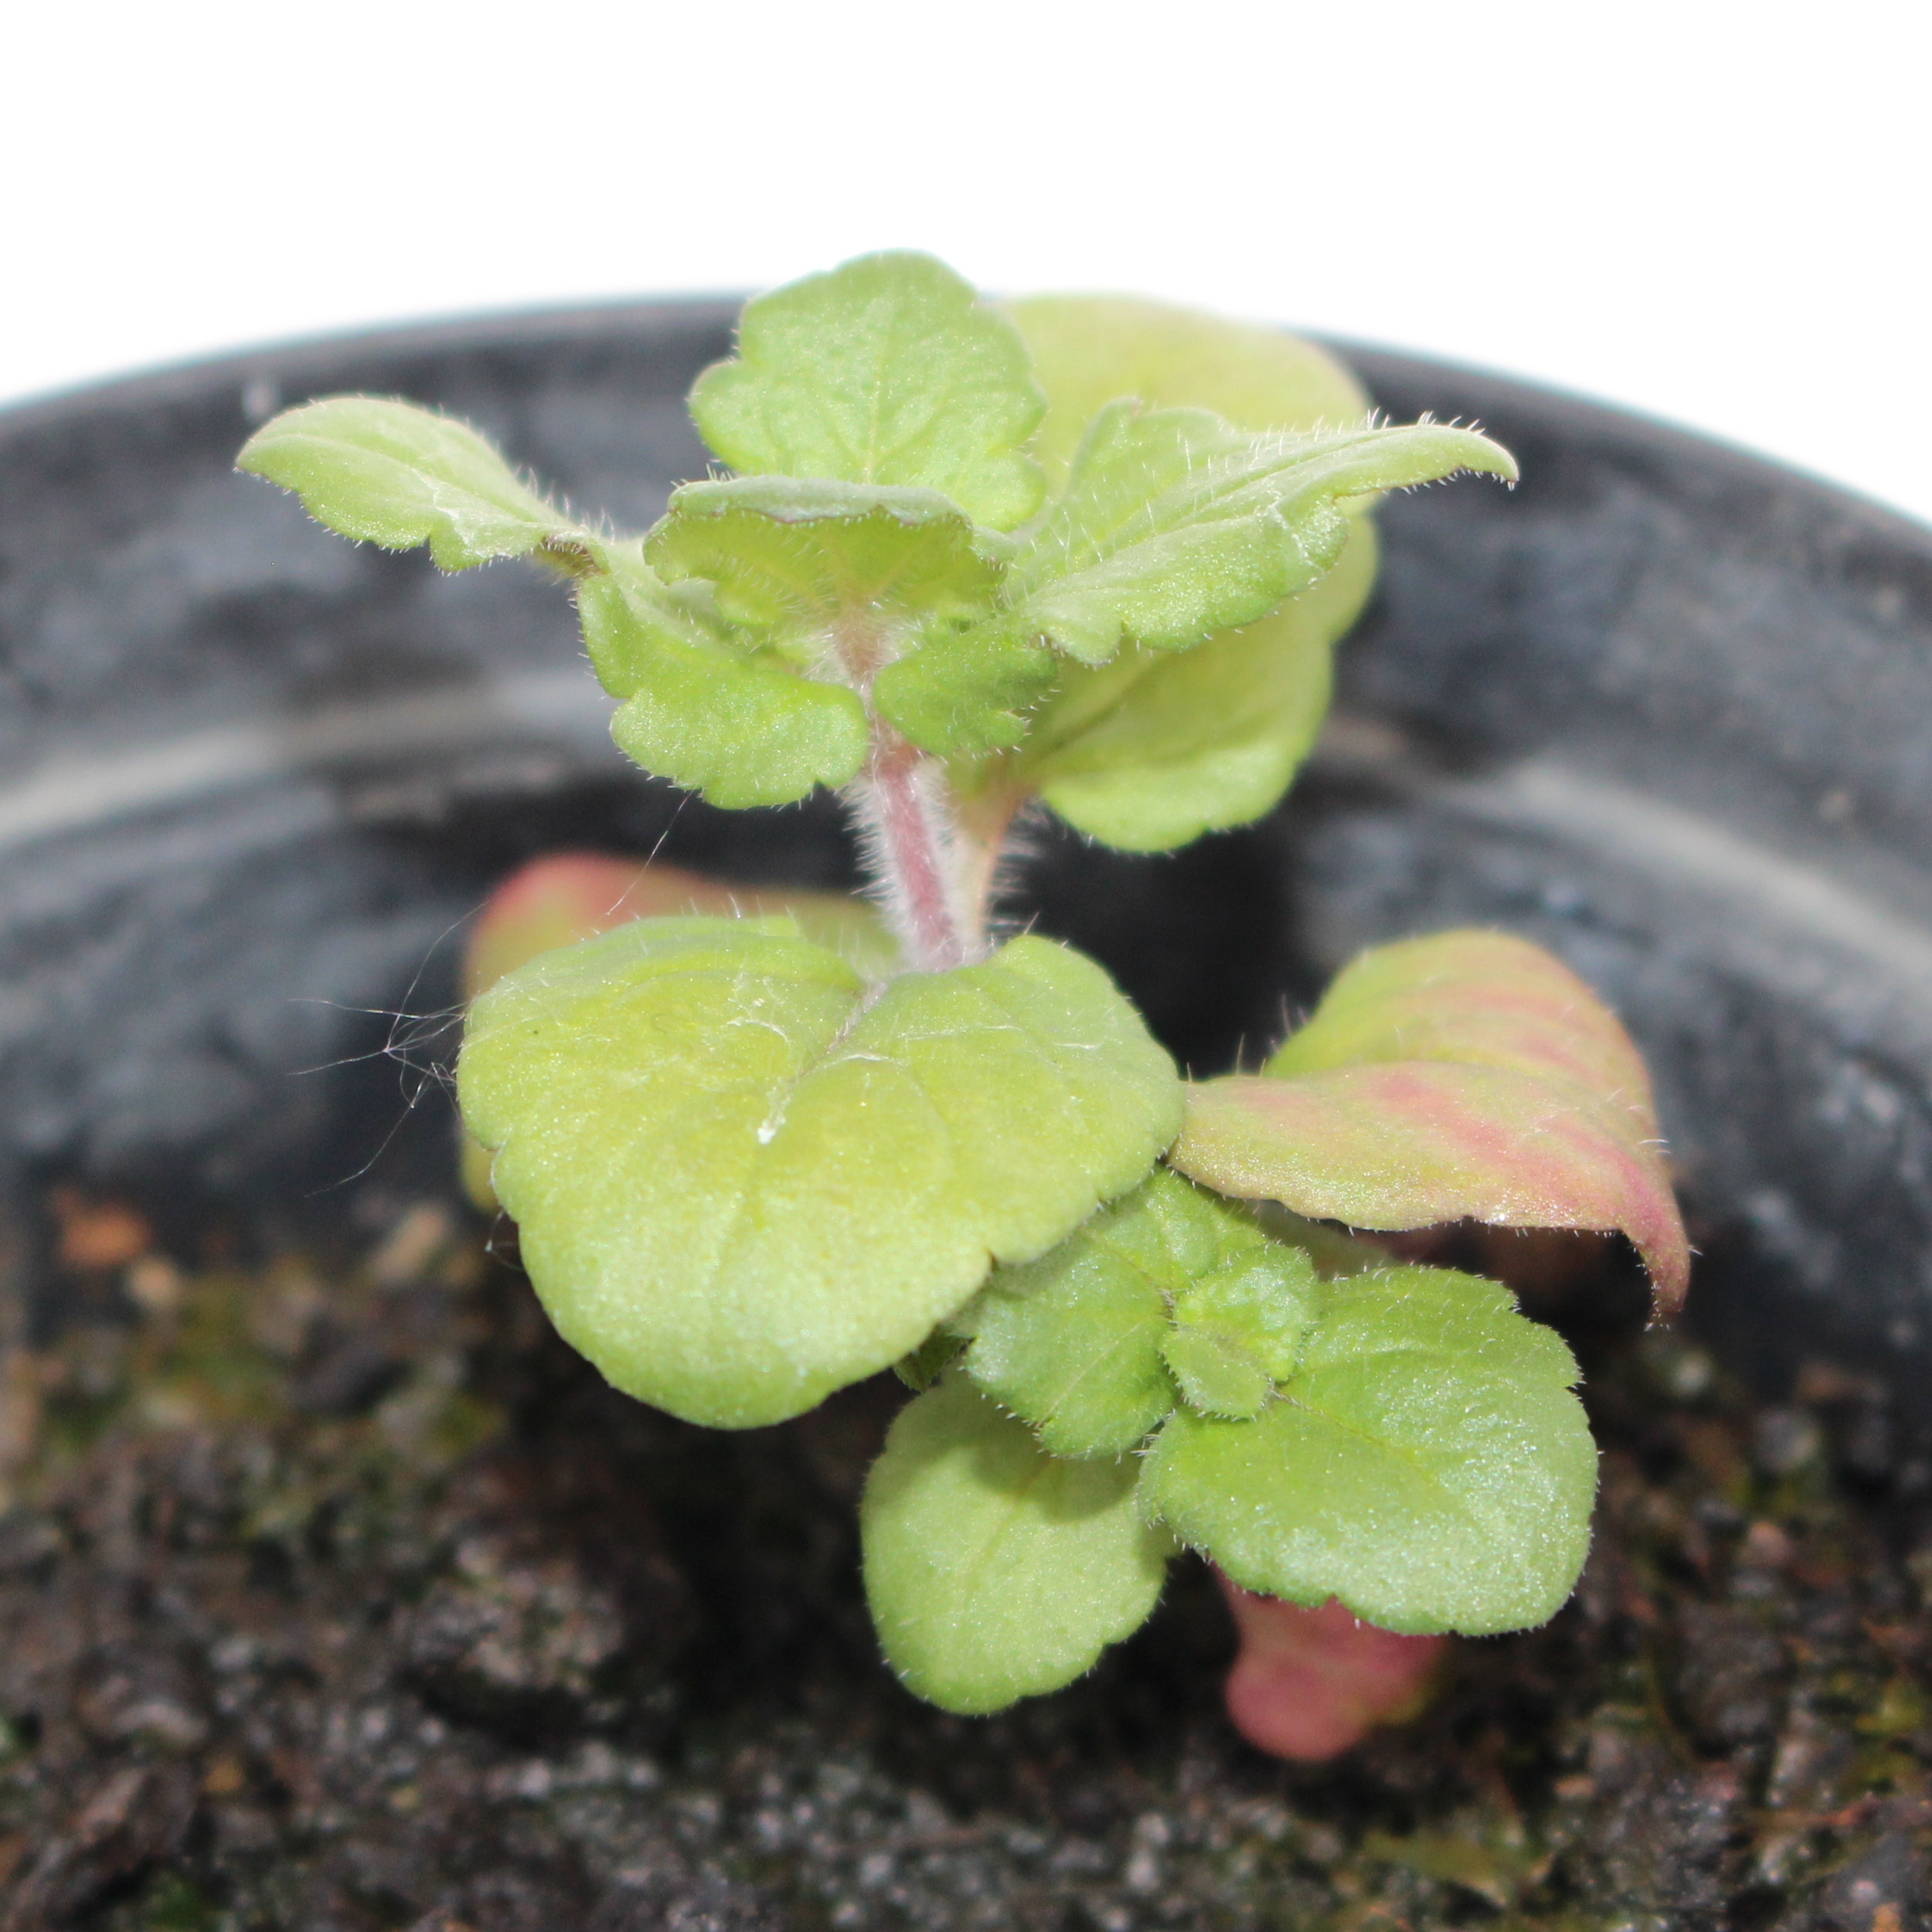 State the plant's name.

Veronica persica
